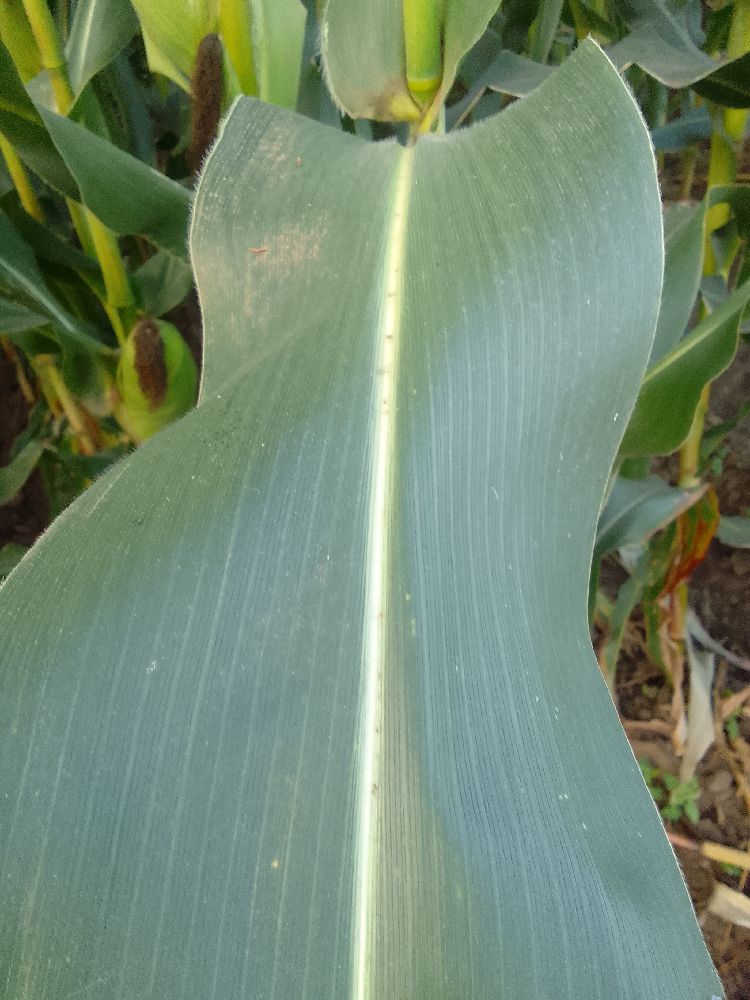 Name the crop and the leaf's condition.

maize, healthy
